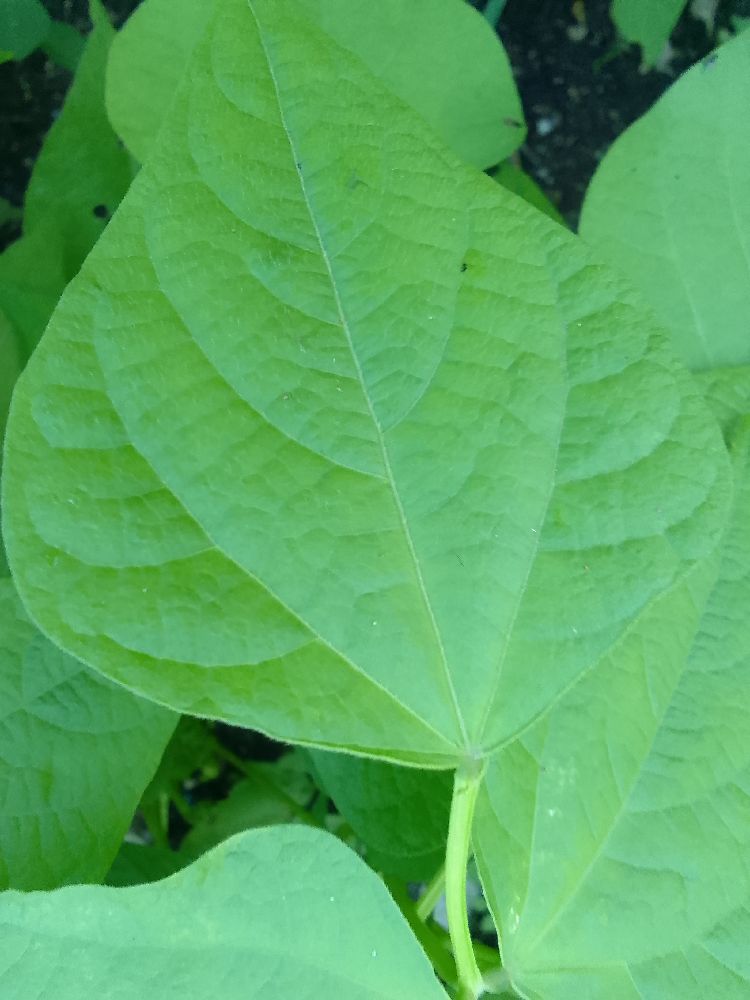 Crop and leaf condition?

common bean, healthy
